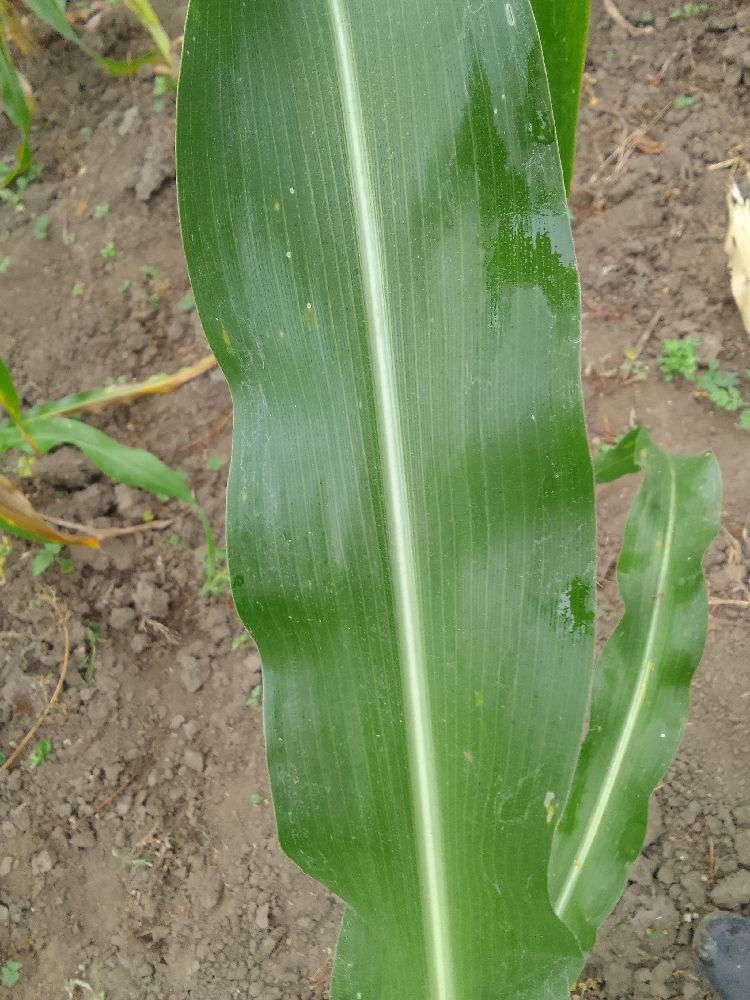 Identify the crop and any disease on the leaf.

maize, healthy
